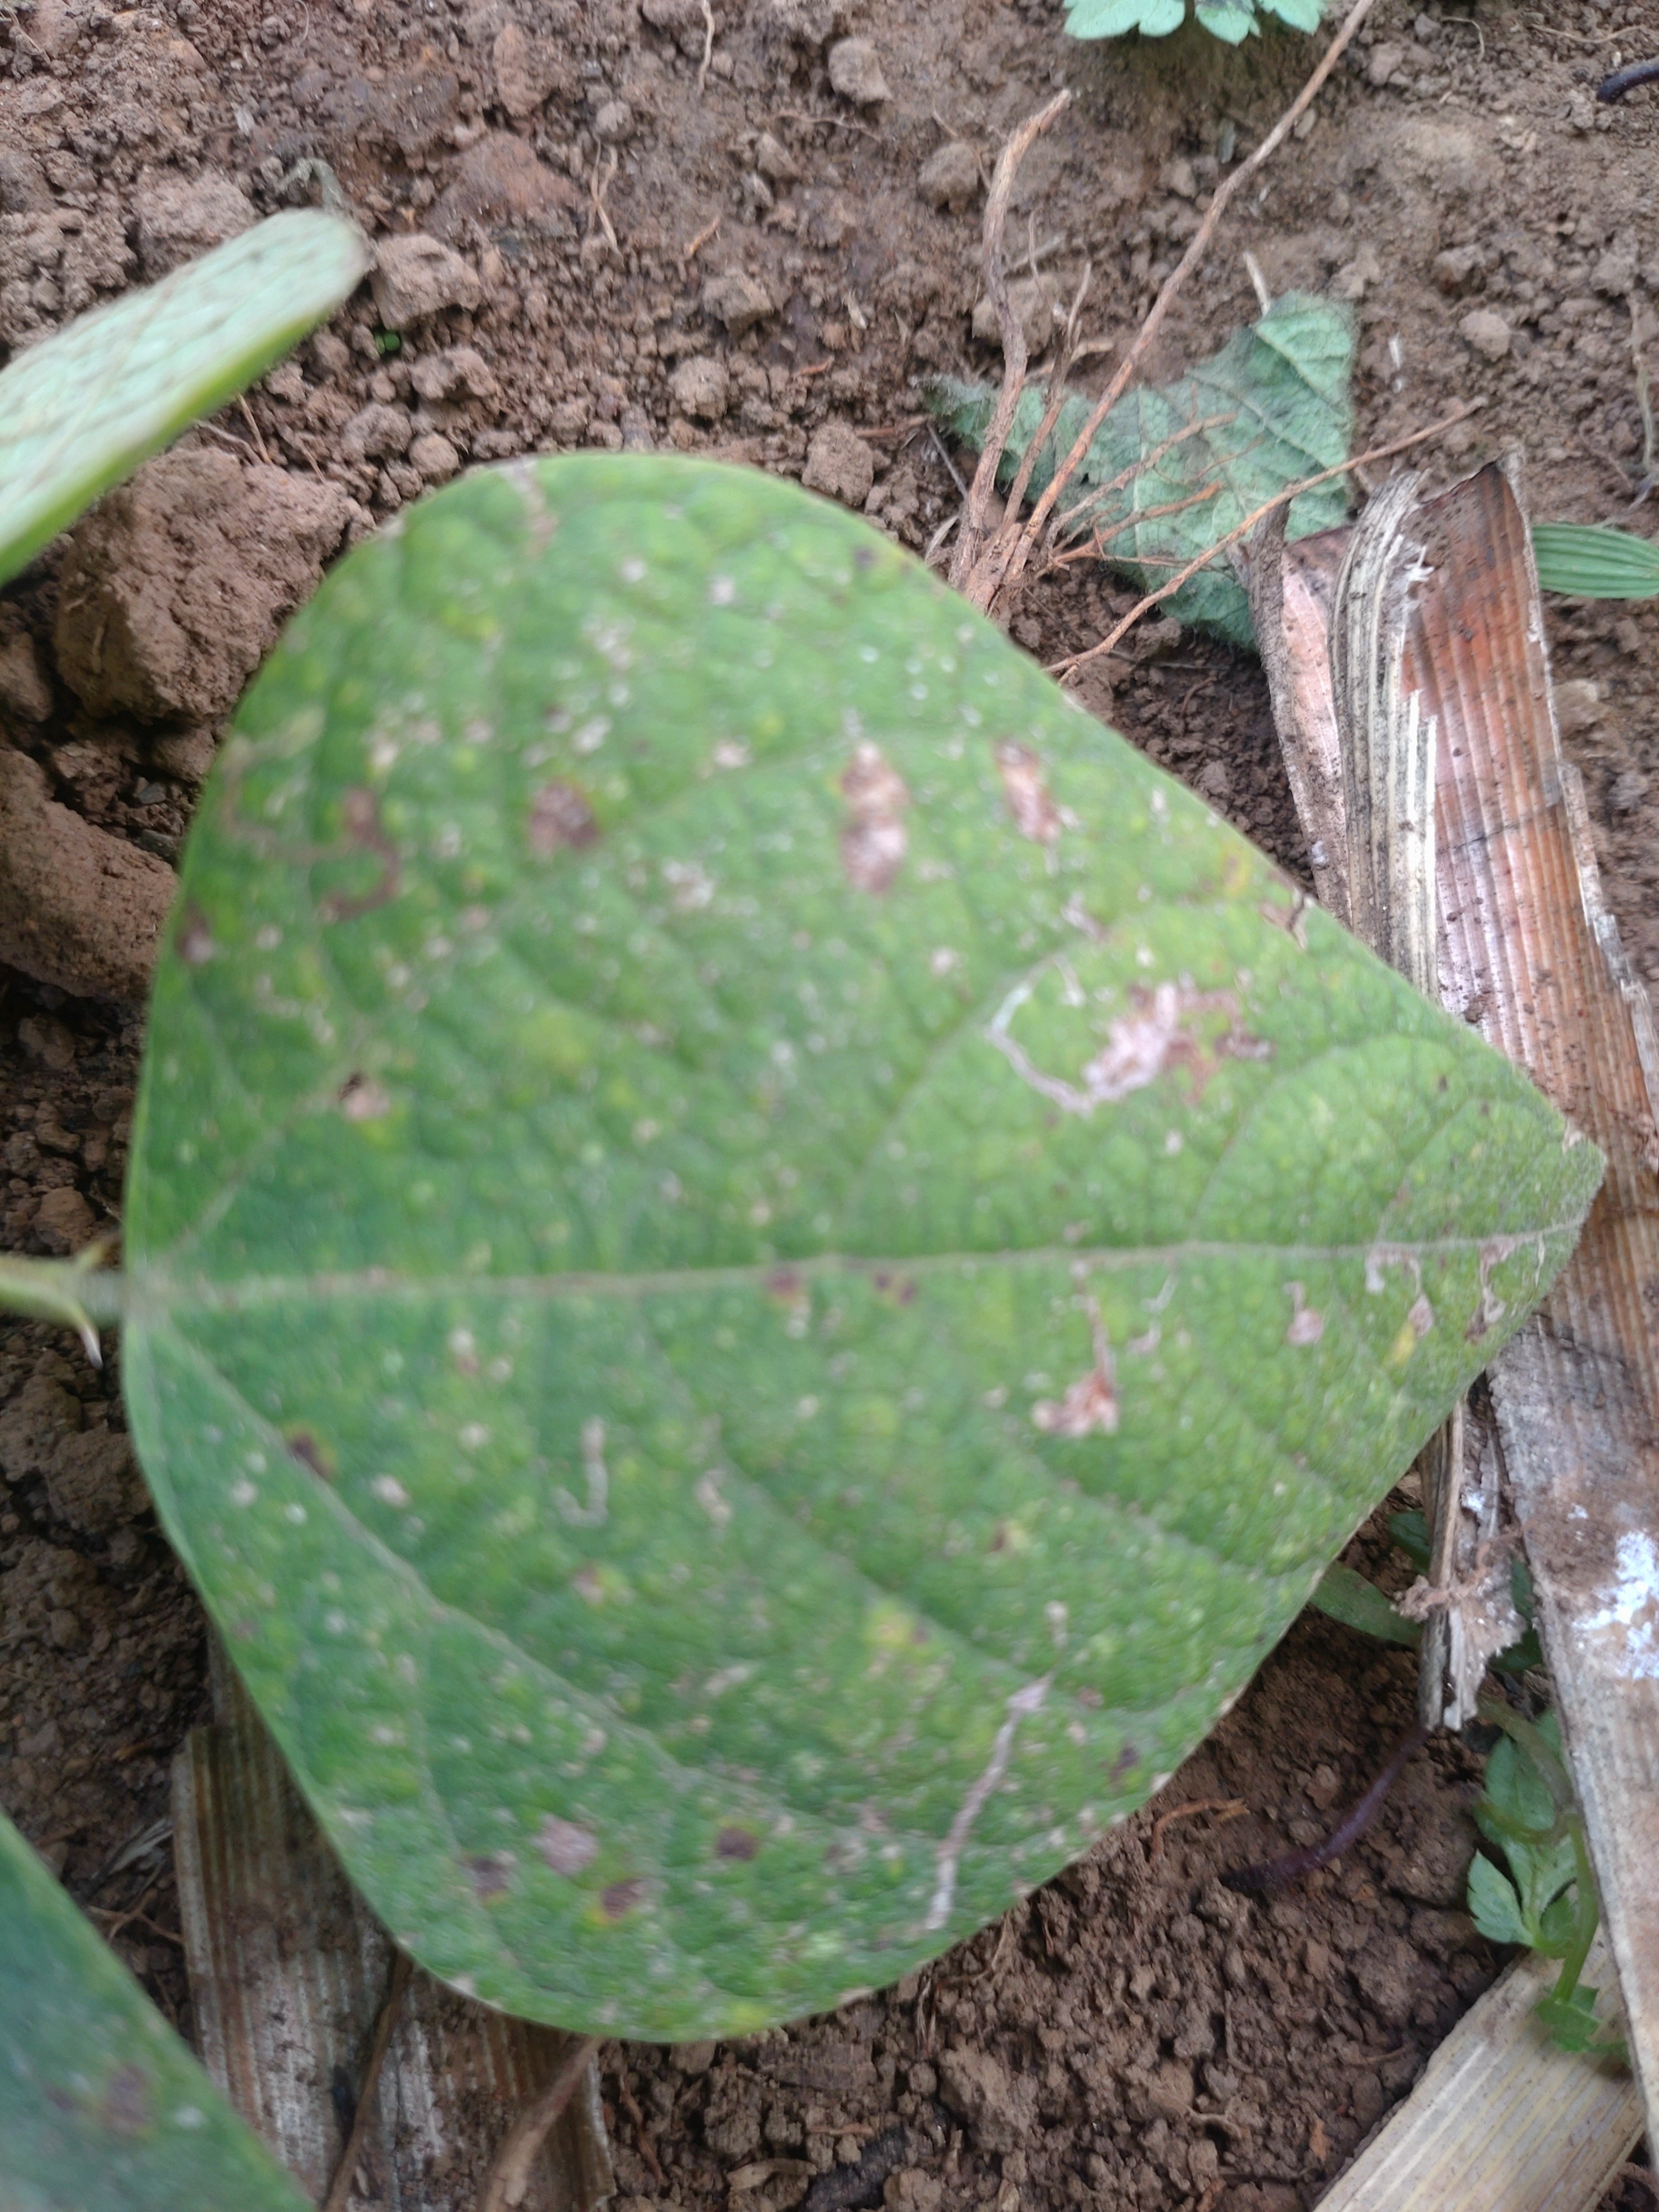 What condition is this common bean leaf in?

anthracnose
